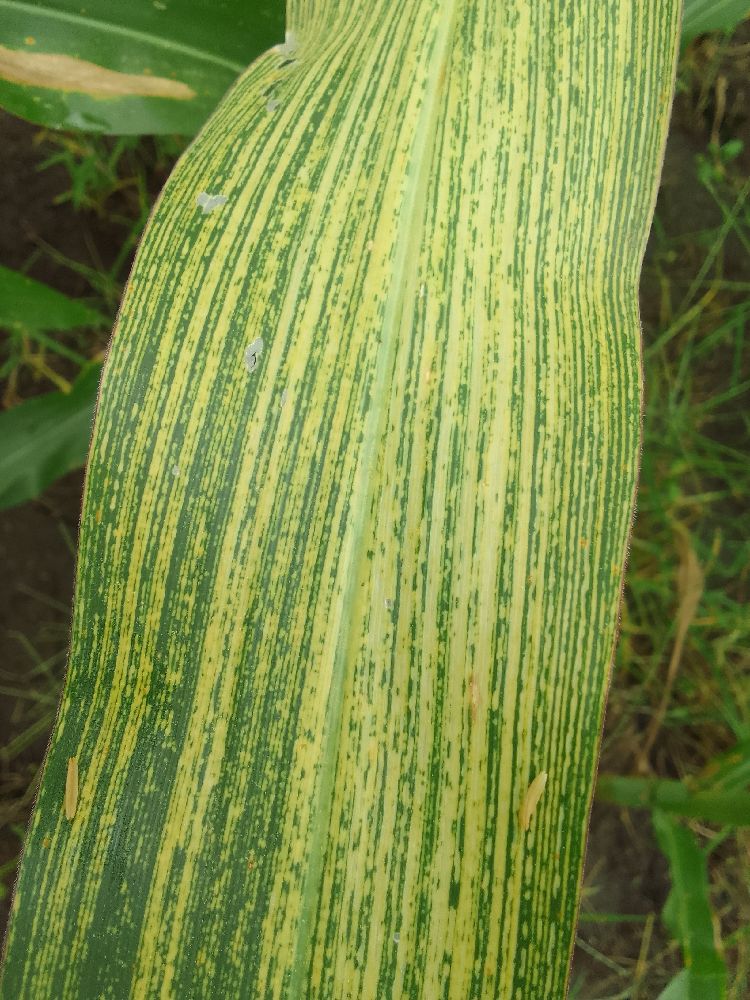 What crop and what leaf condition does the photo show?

maize, maize streak virus
